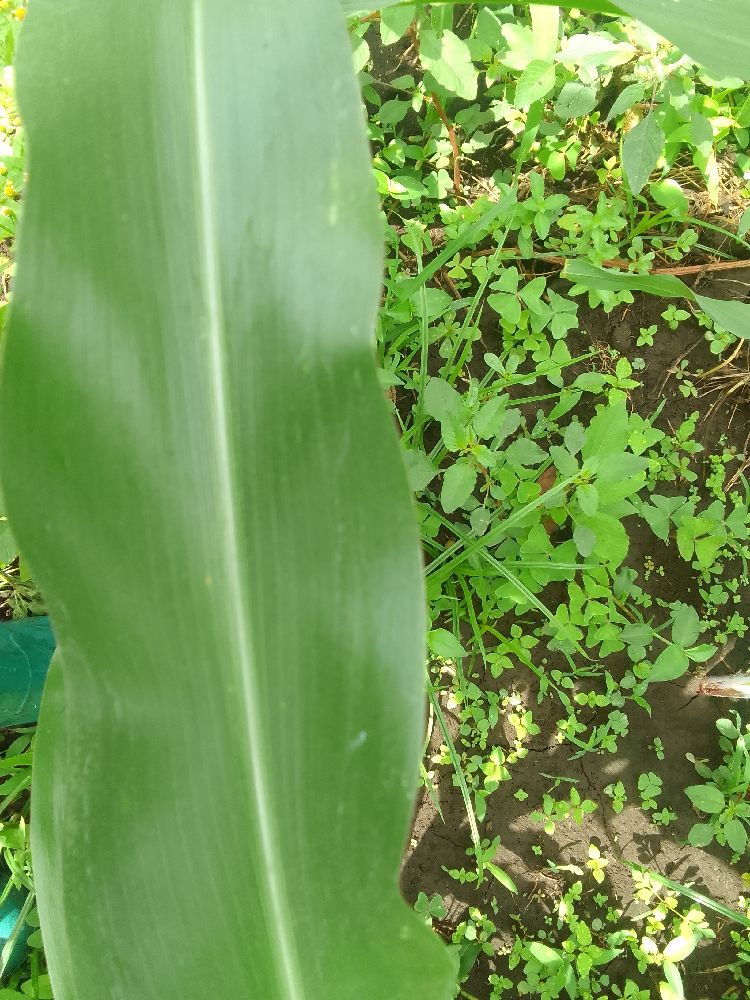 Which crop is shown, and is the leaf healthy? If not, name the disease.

maize, healthy
